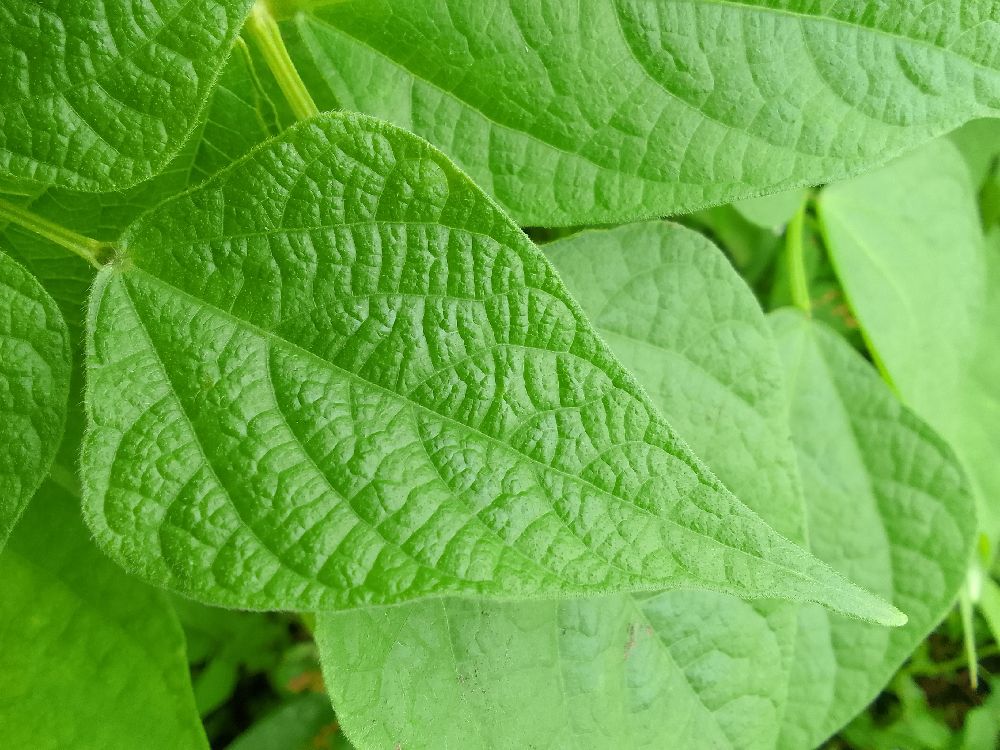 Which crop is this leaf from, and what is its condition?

common bean, healthy
